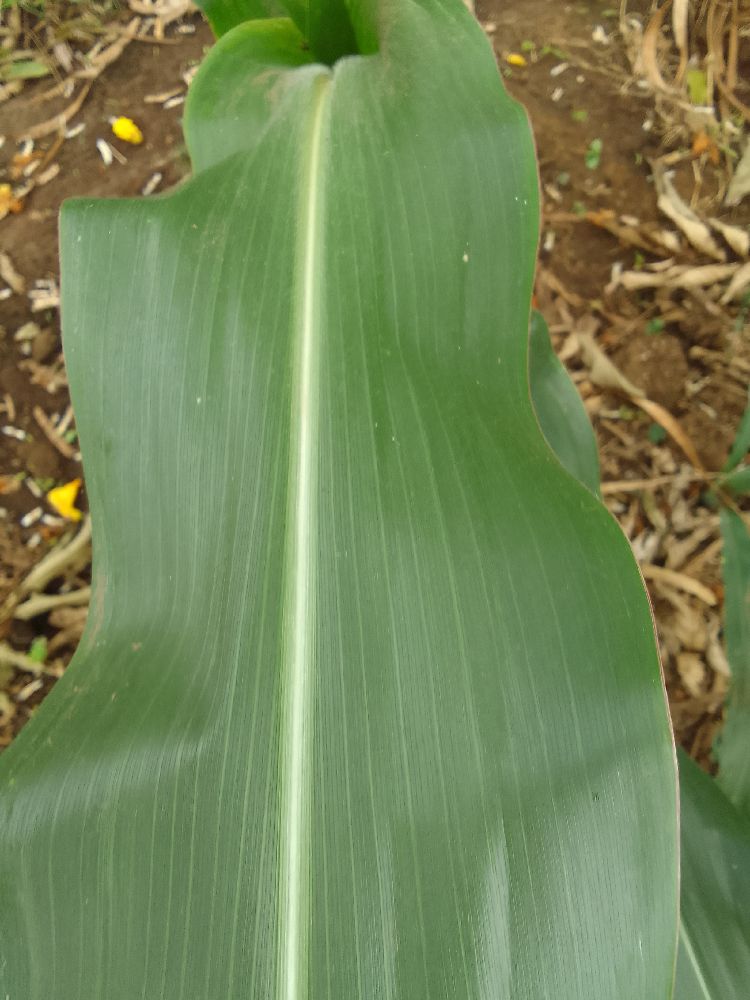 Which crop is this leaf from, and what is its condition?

maize, healthy
